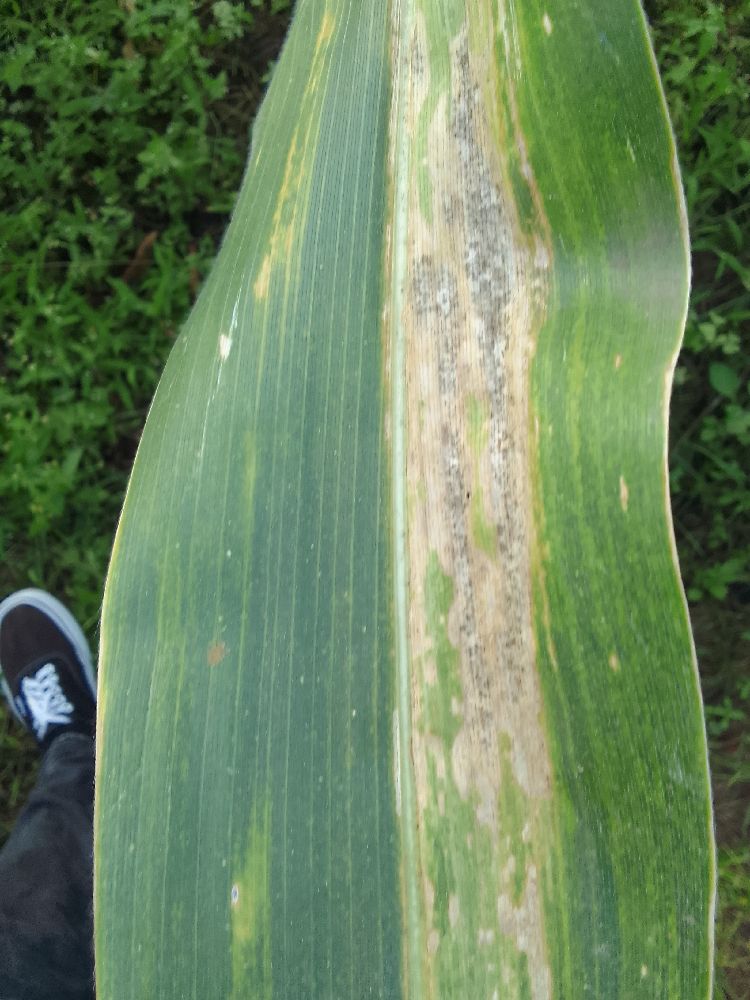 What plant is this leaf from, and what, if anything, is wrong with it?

maize, maize lethal necrosis
